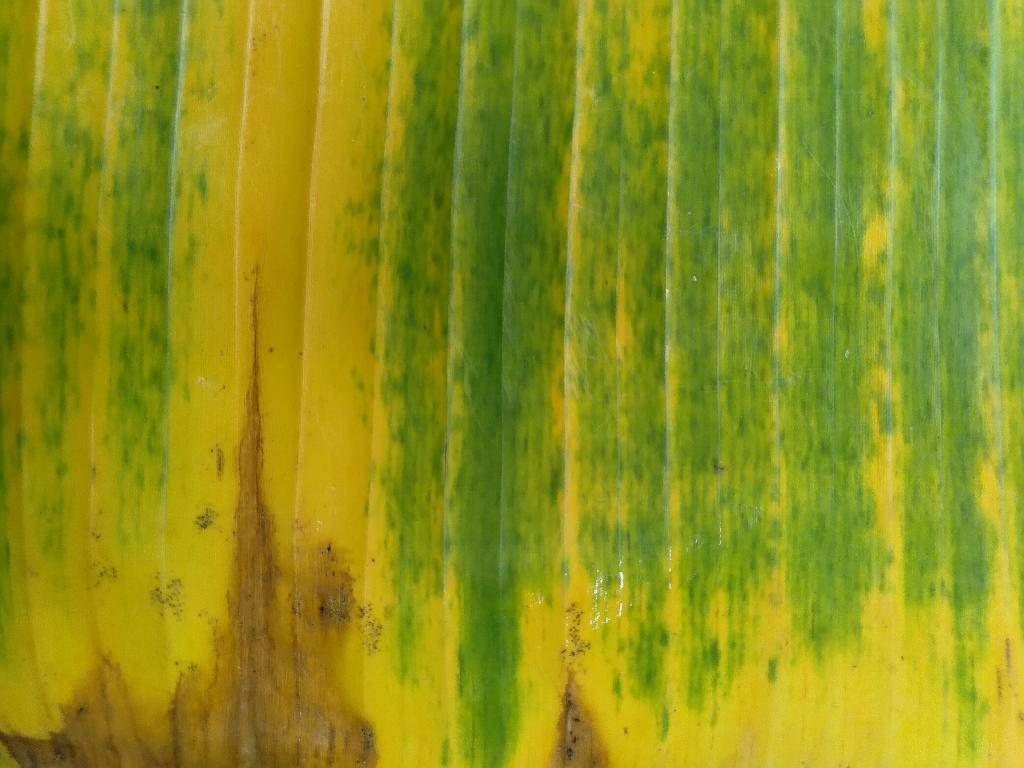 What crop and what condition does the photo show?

banana, fusarium wilt race 1
